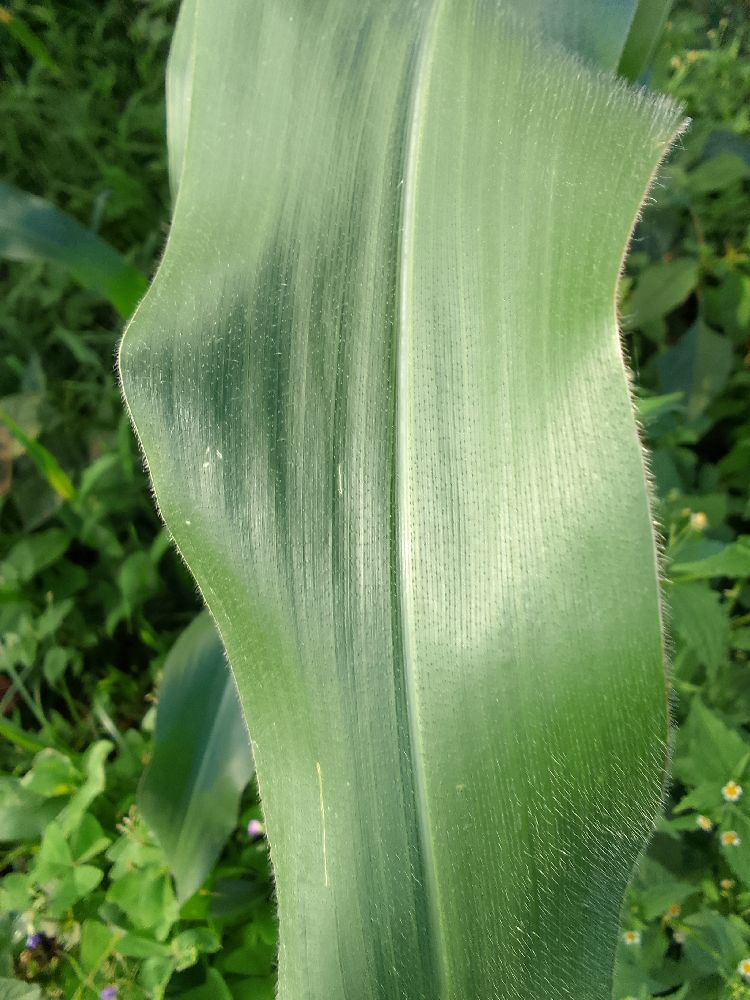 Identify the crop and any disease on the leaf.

maize, healthy
